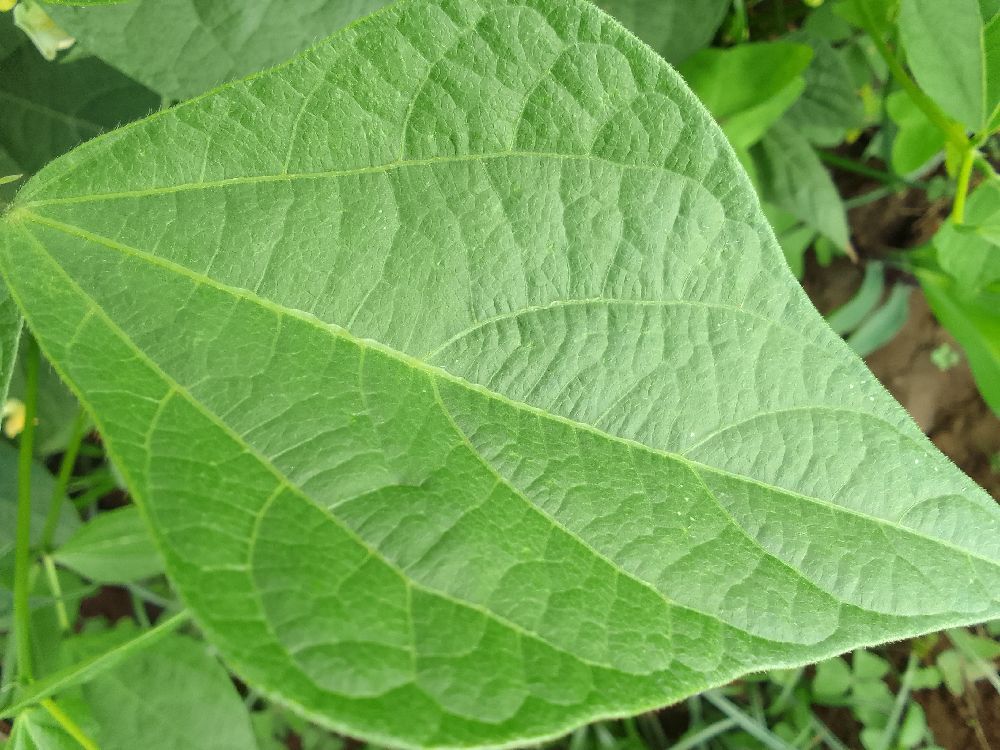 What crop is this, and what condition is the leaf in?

common bean, healthy
